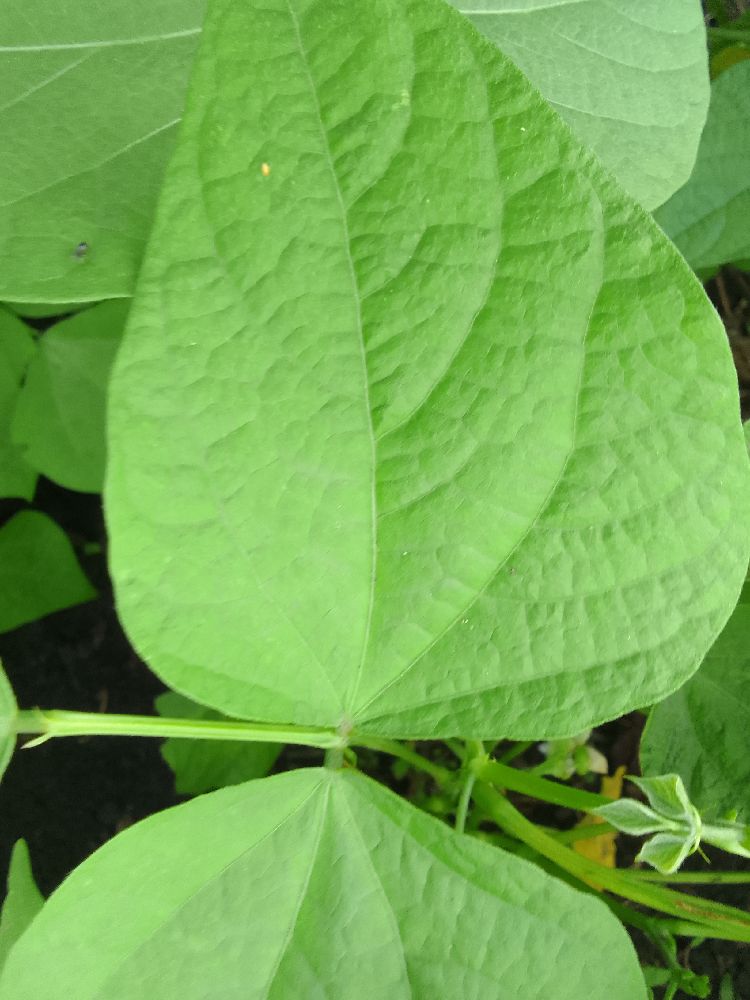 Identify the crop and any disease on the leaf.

common bean, healthy
